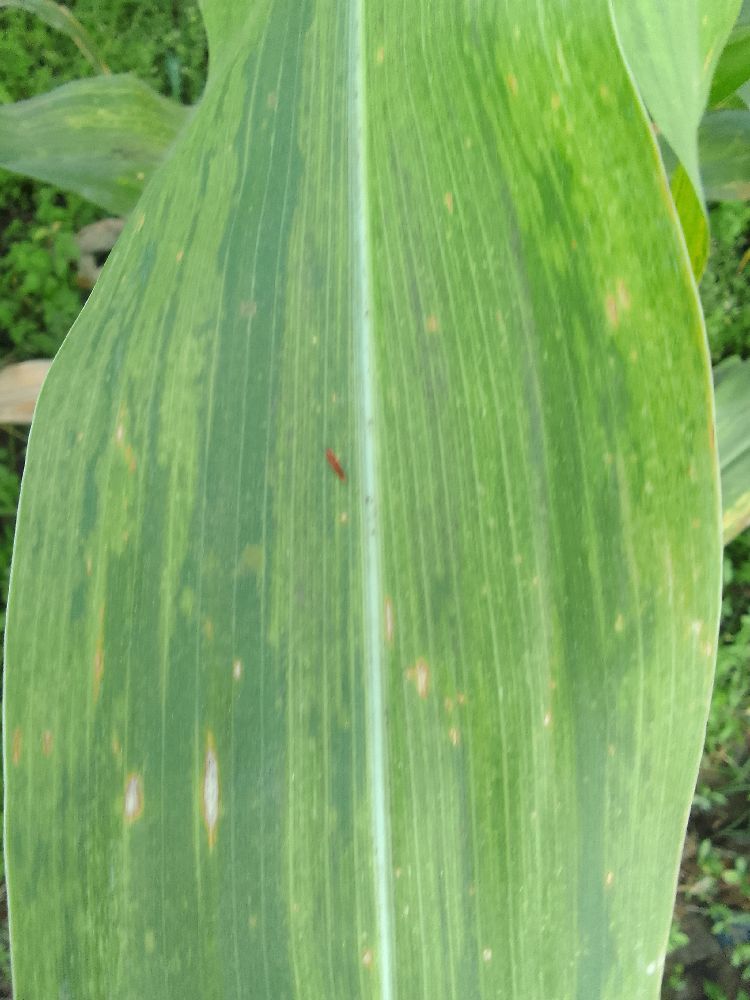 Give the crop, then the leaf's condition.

maize, maize lethal necrosis
